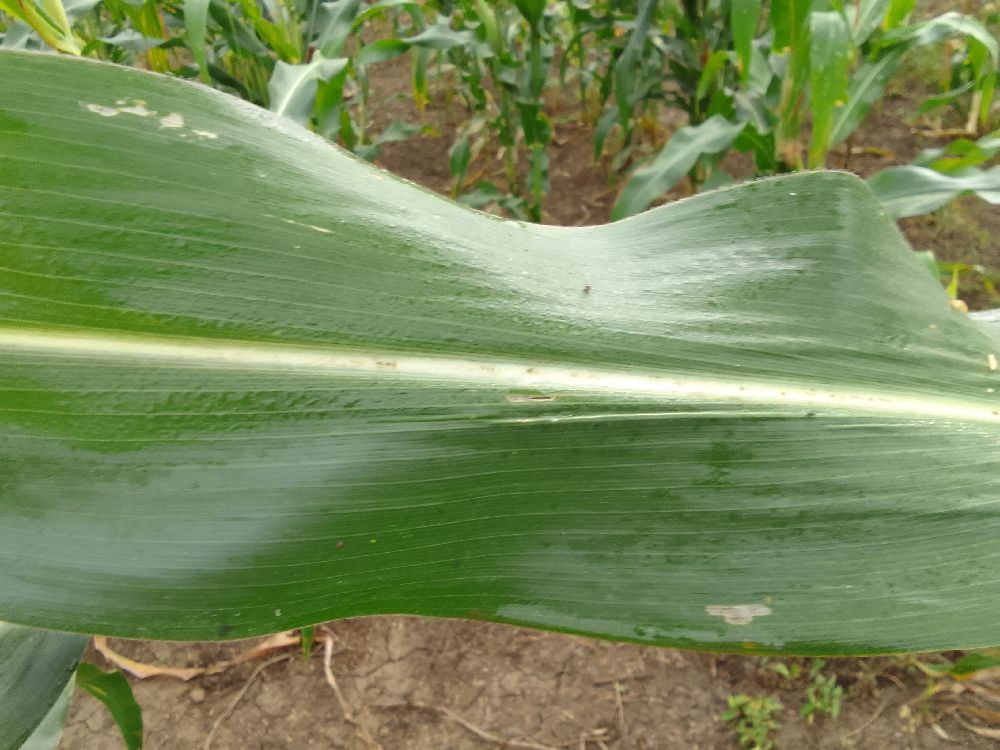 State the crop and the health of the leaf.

maize, healthy
